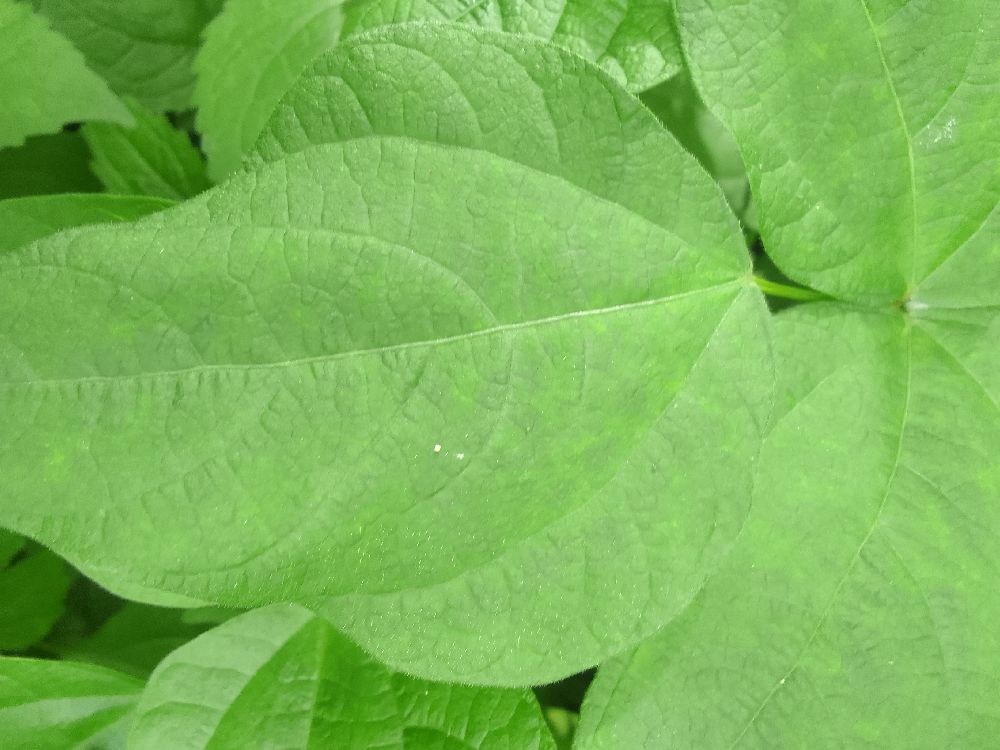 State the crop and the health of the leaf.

common bean, healthy
